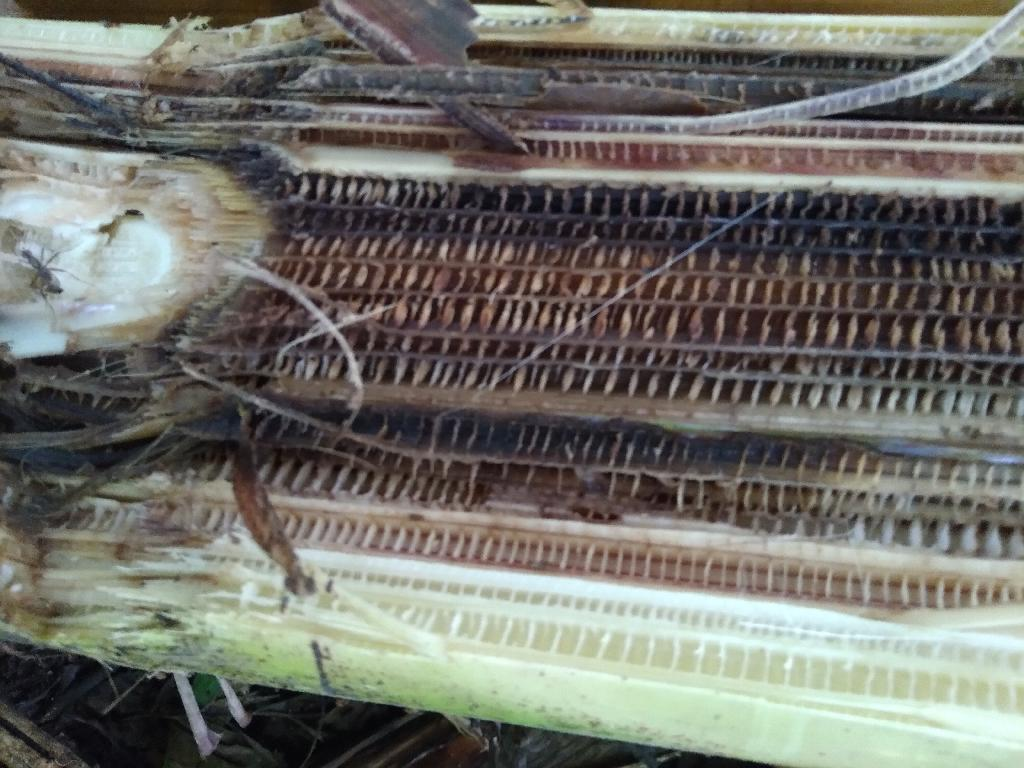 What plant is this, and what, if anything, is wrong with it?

banana, fusarium wilt race 1
